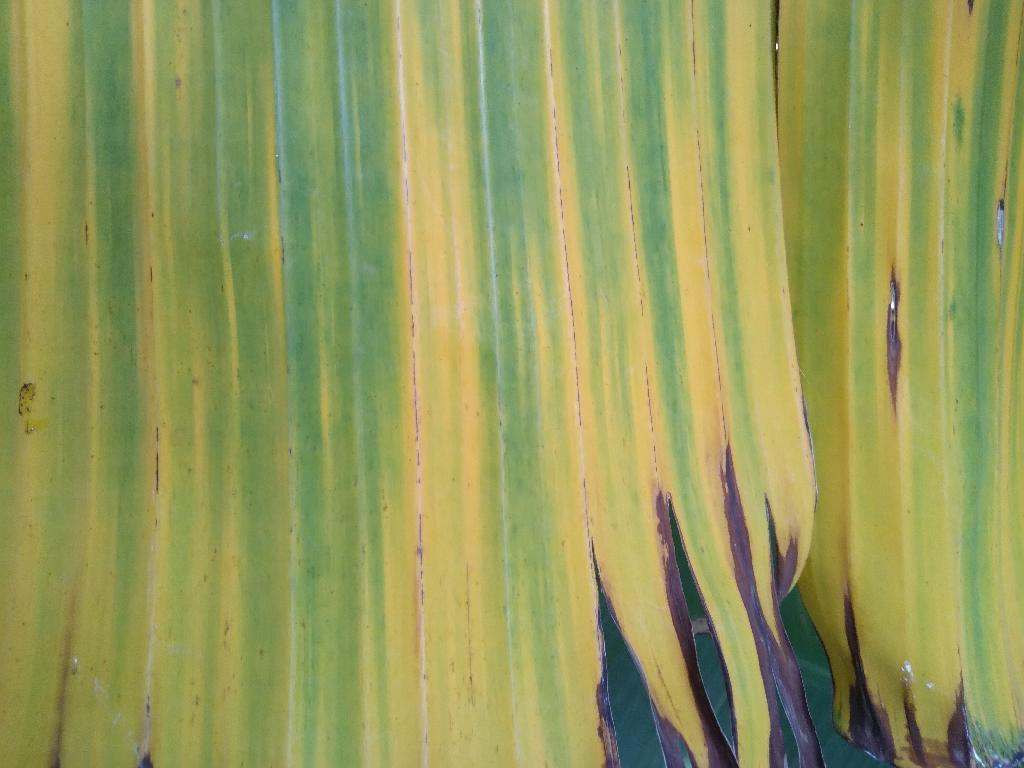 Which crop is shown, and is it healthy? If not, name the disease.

banana, fusarium wilt race 1
